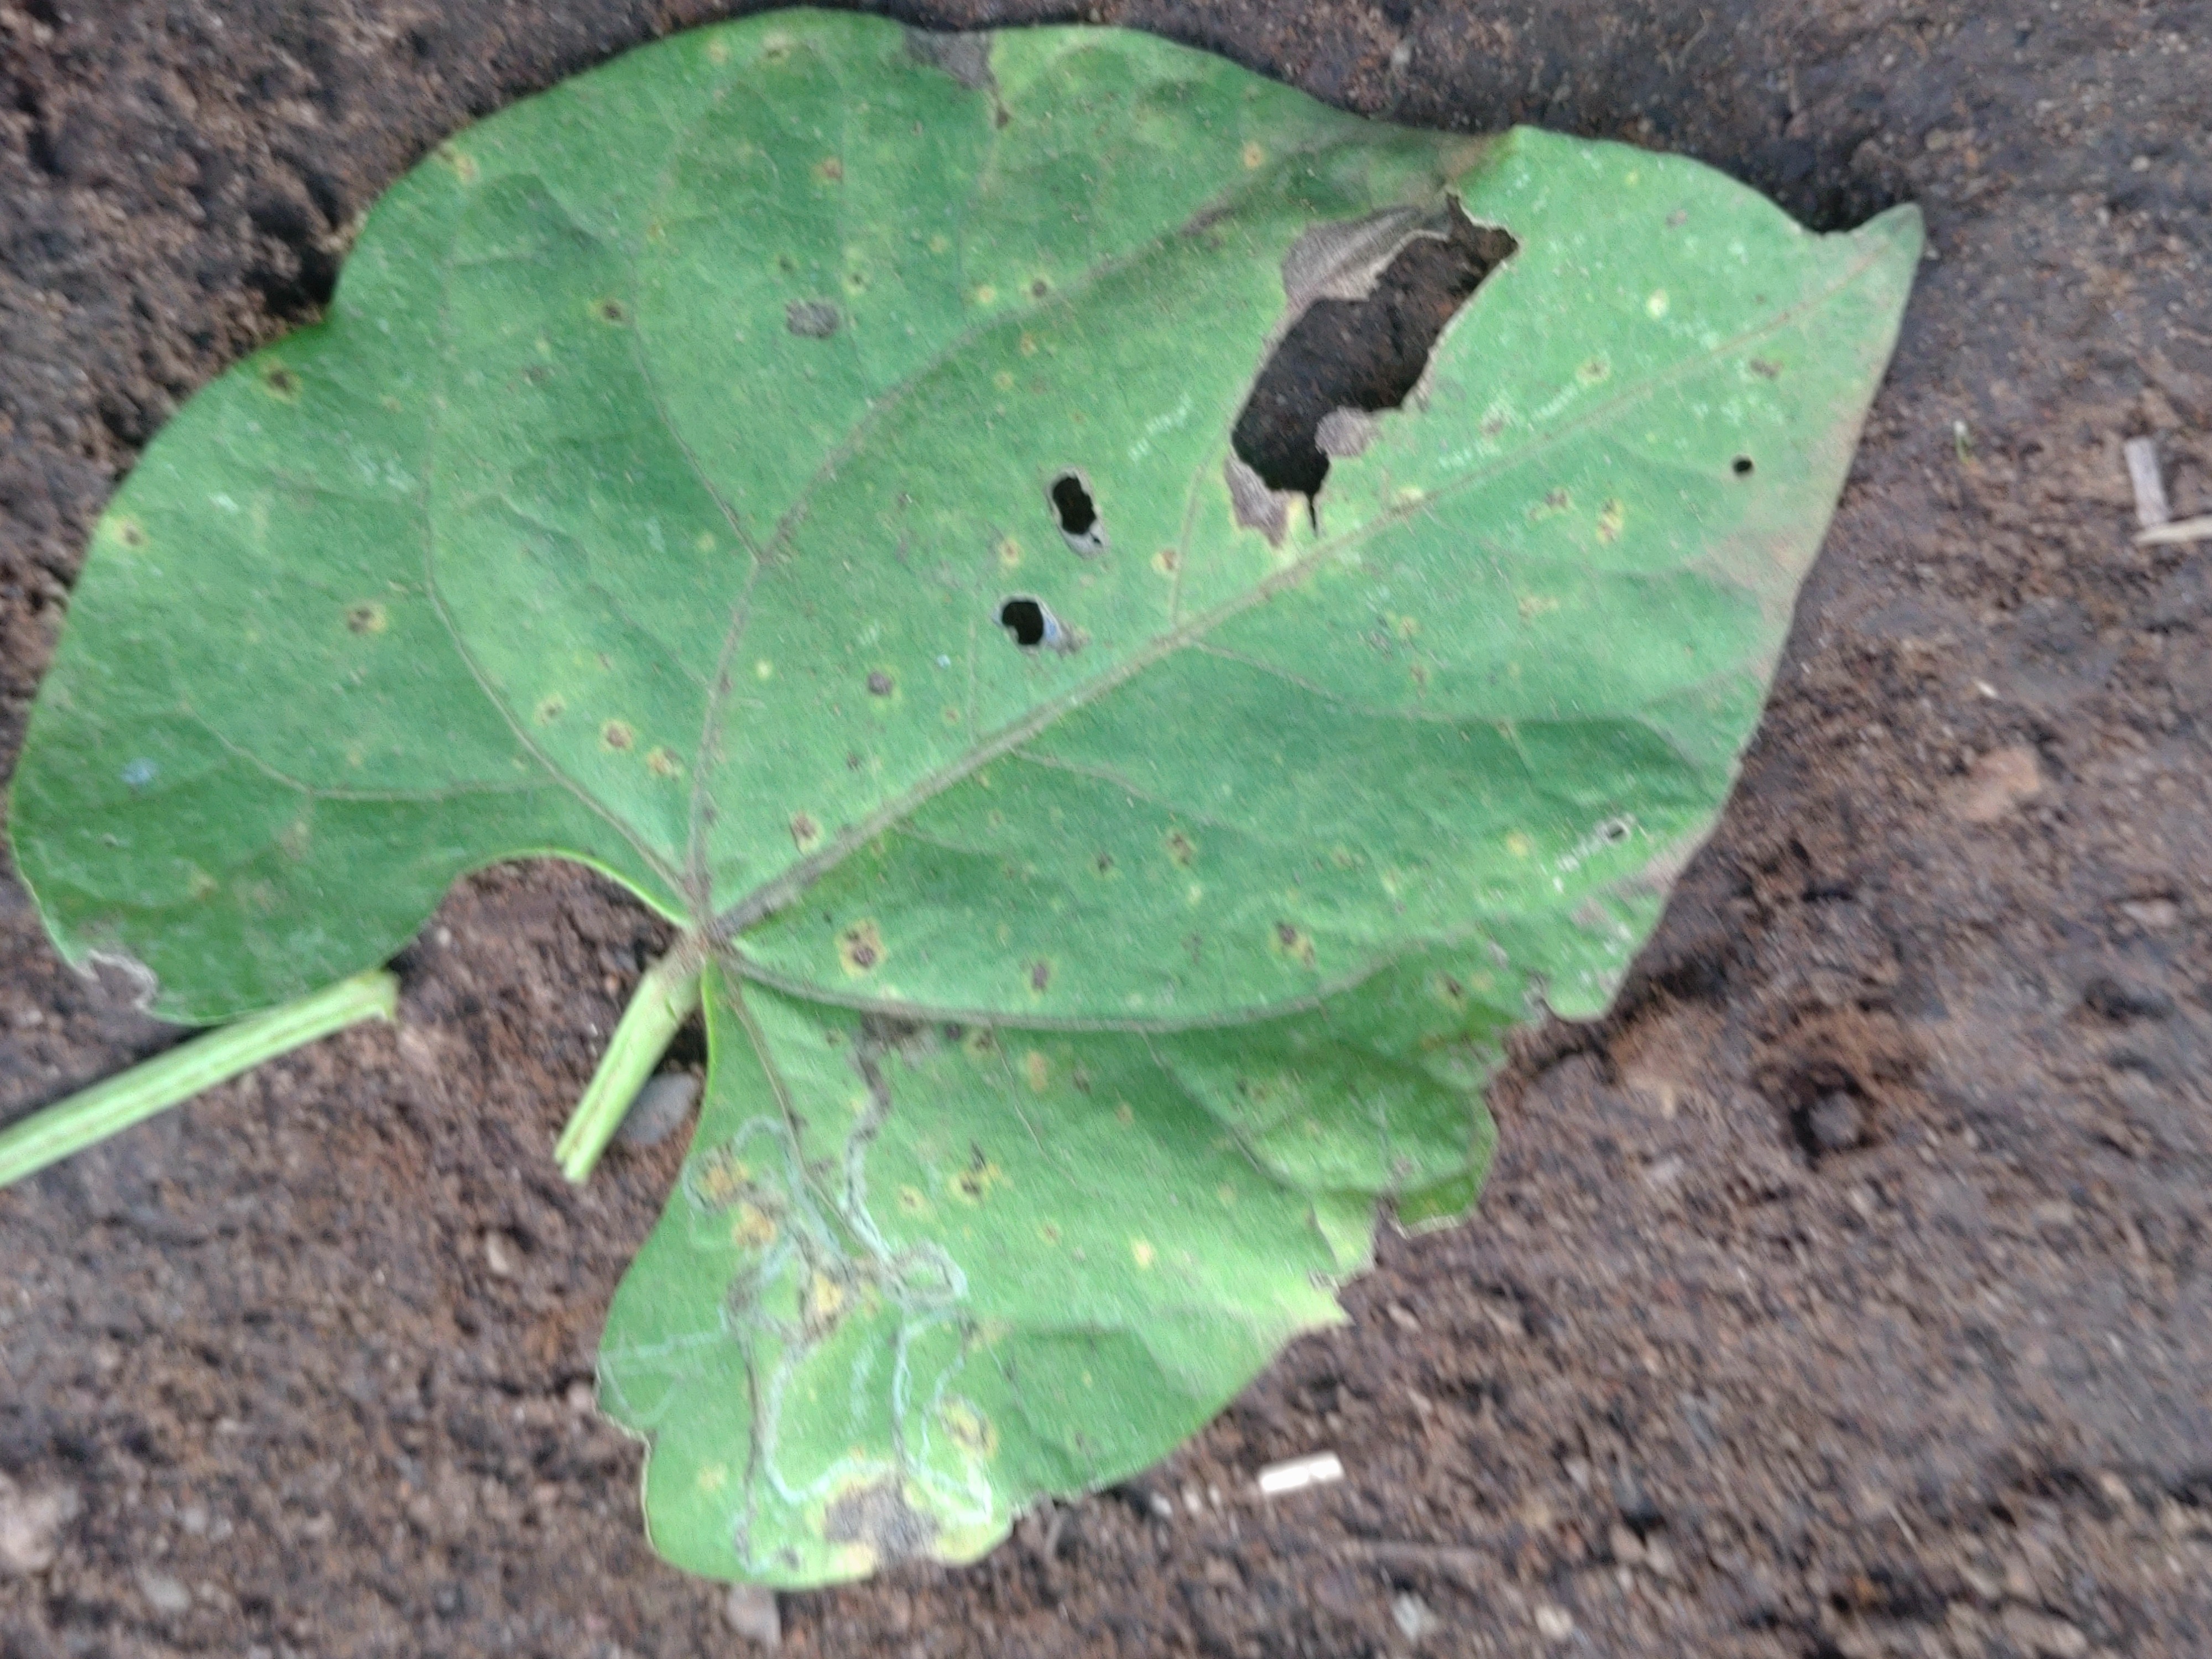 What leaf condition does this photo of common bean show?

anthracnose
